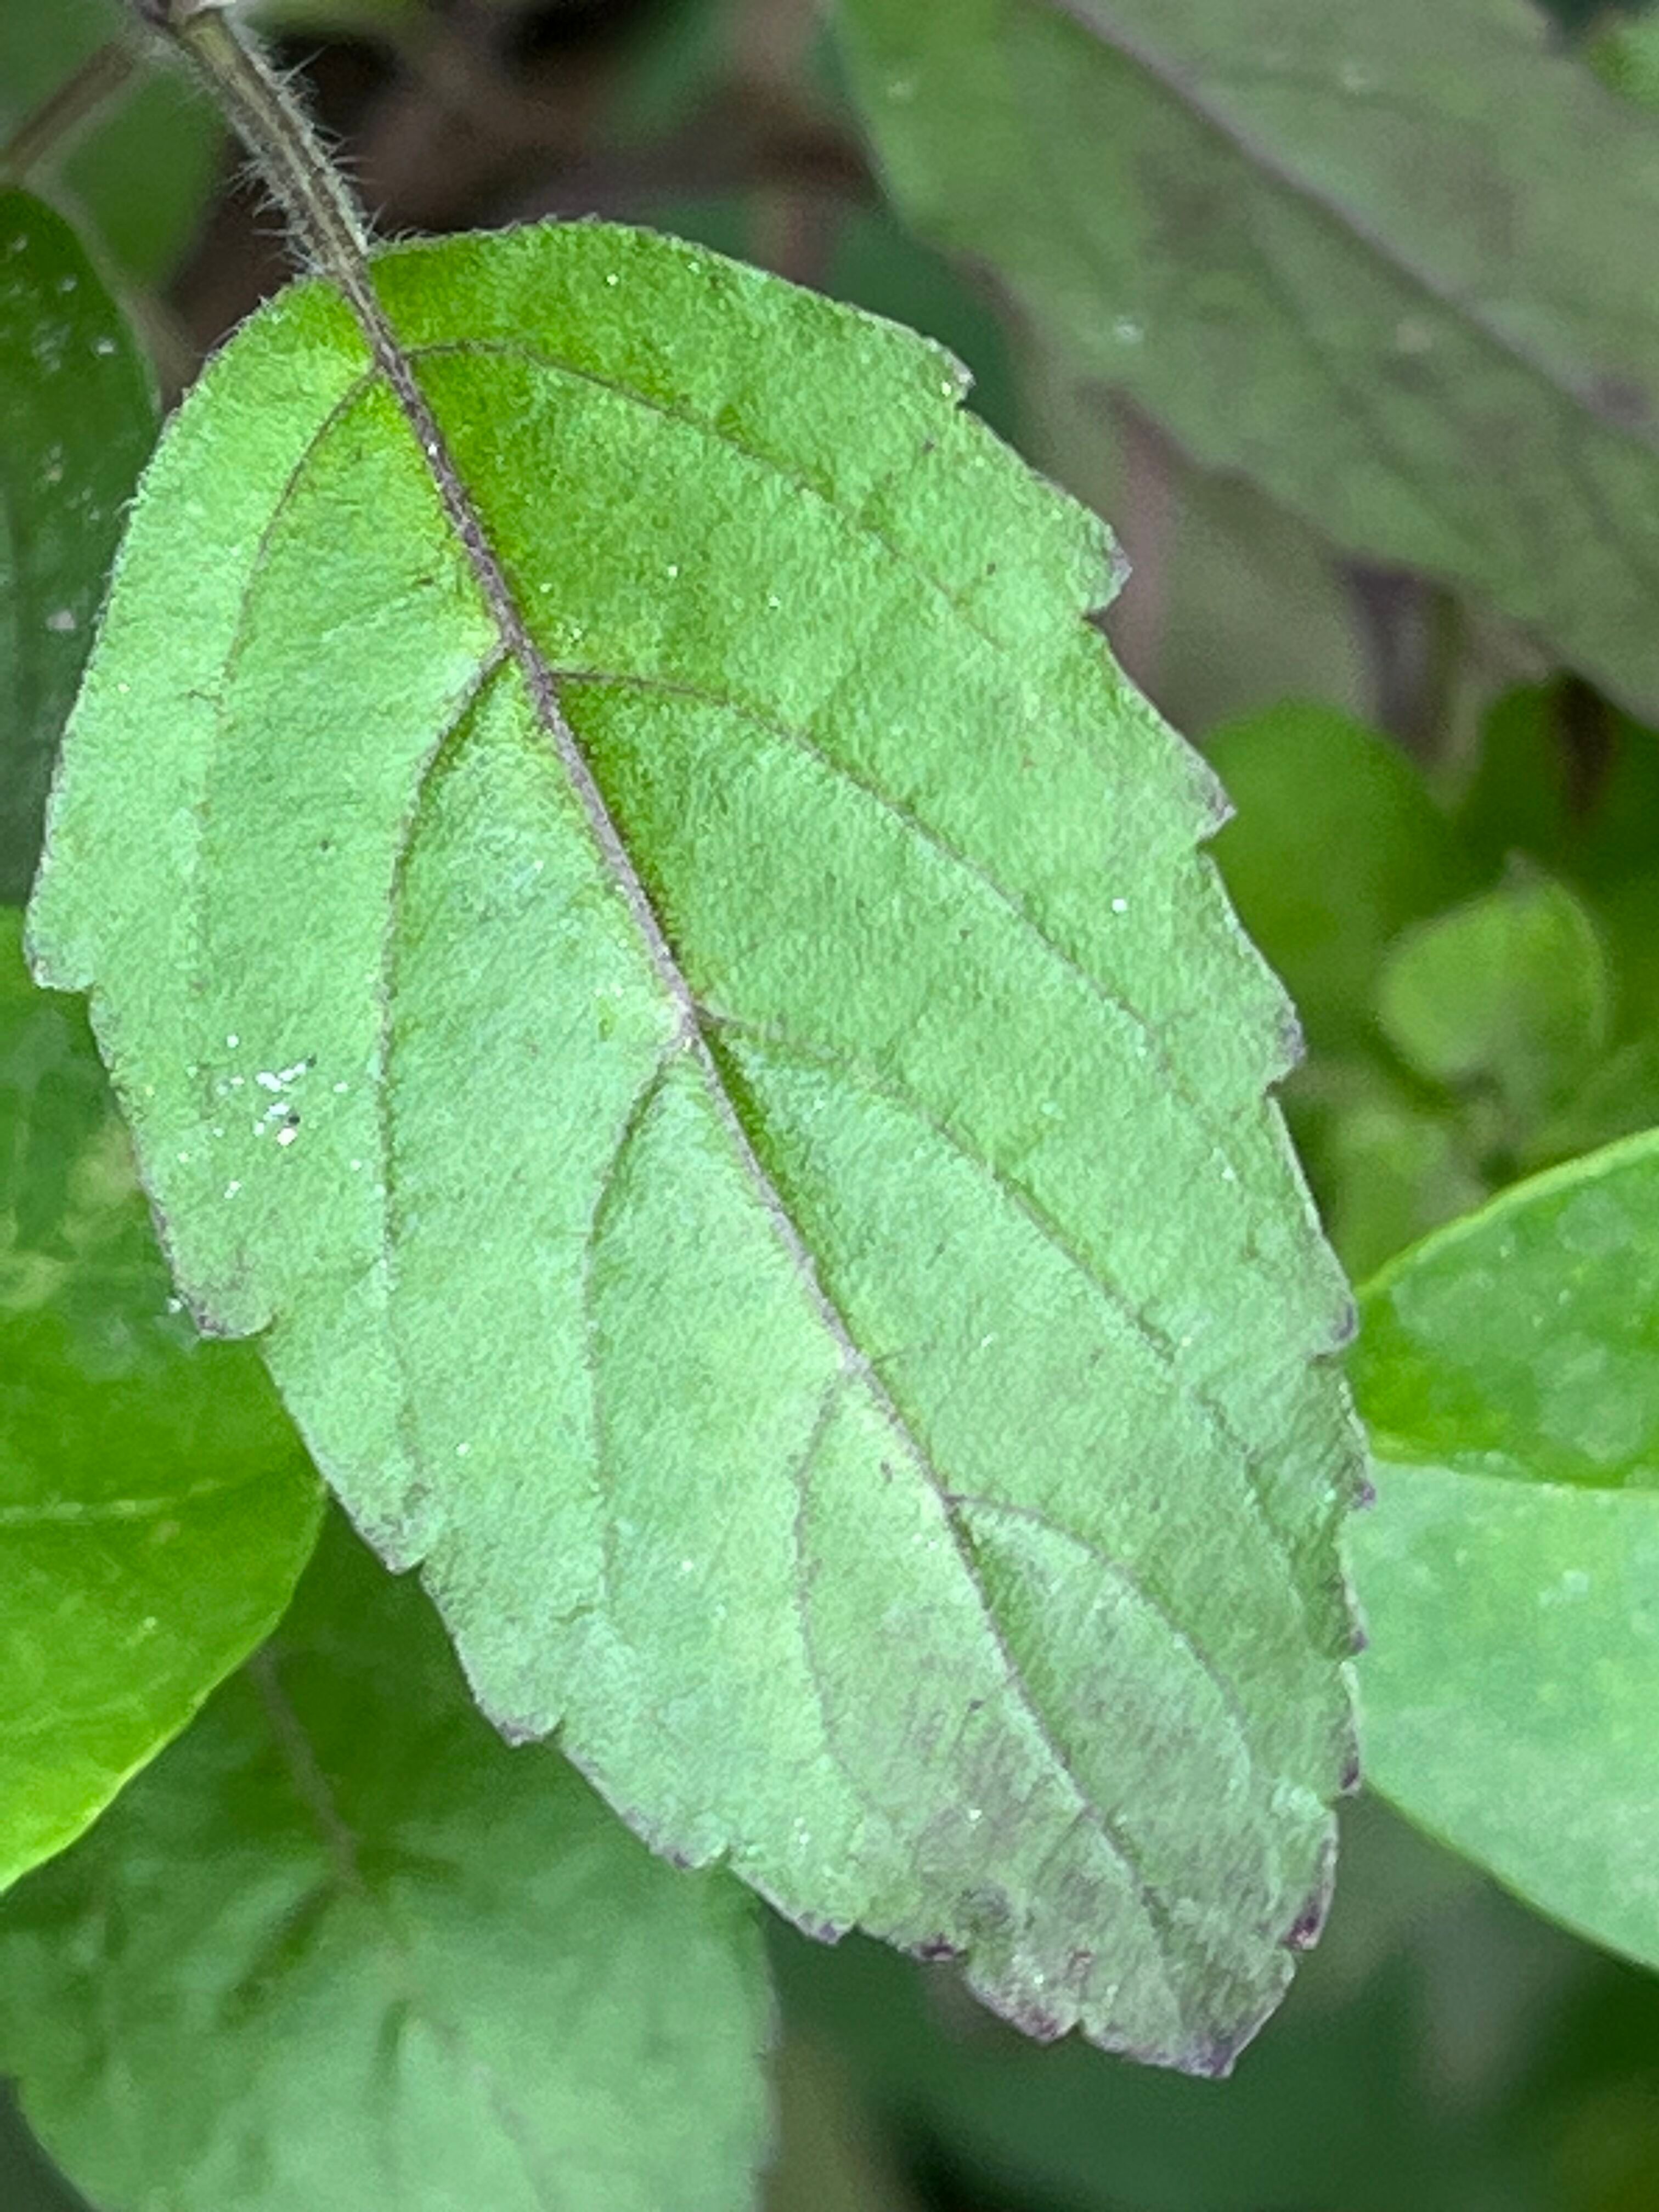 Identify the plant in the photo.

tulshi
